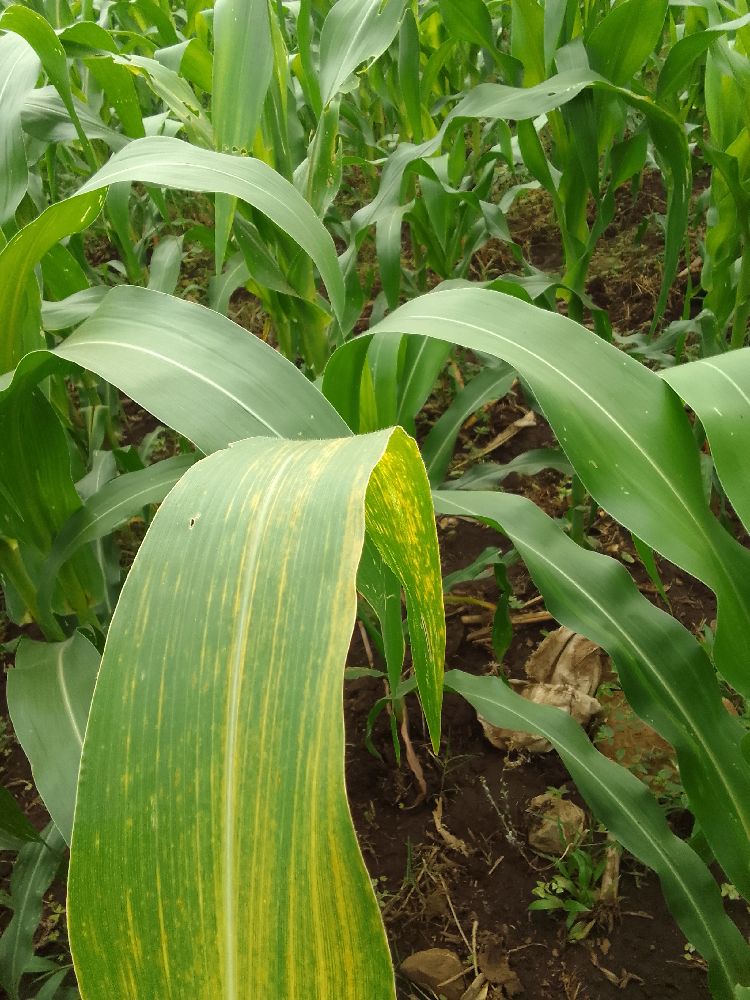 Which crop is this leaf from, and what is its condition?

maize, maize lethal necrosis
